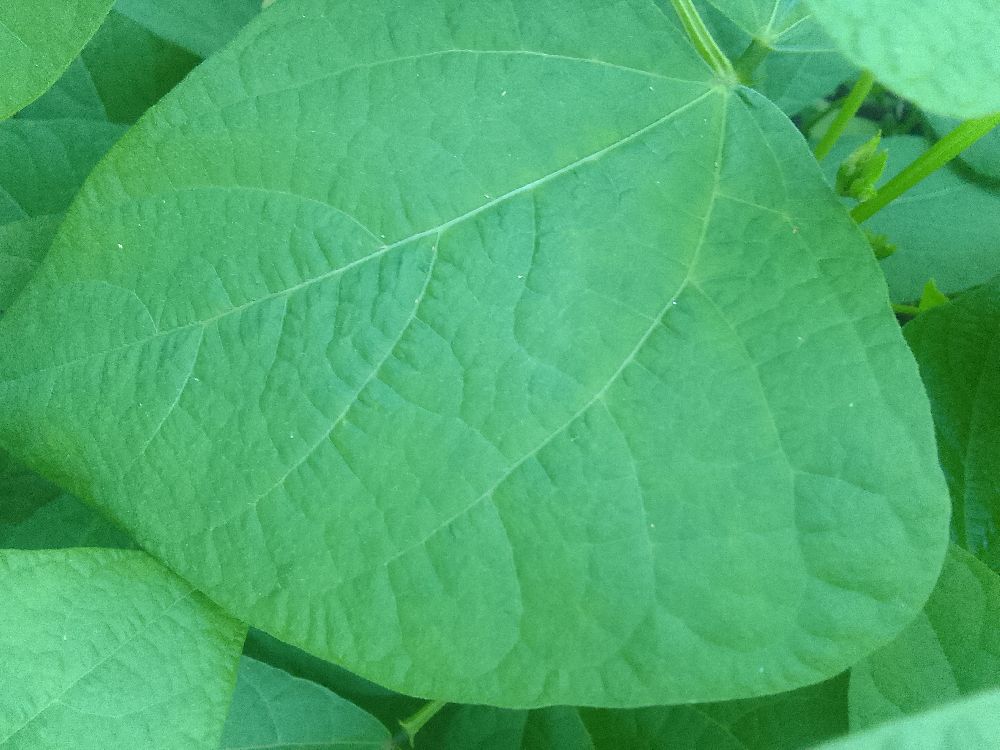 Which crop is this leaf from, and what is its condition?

common bean, healthy
